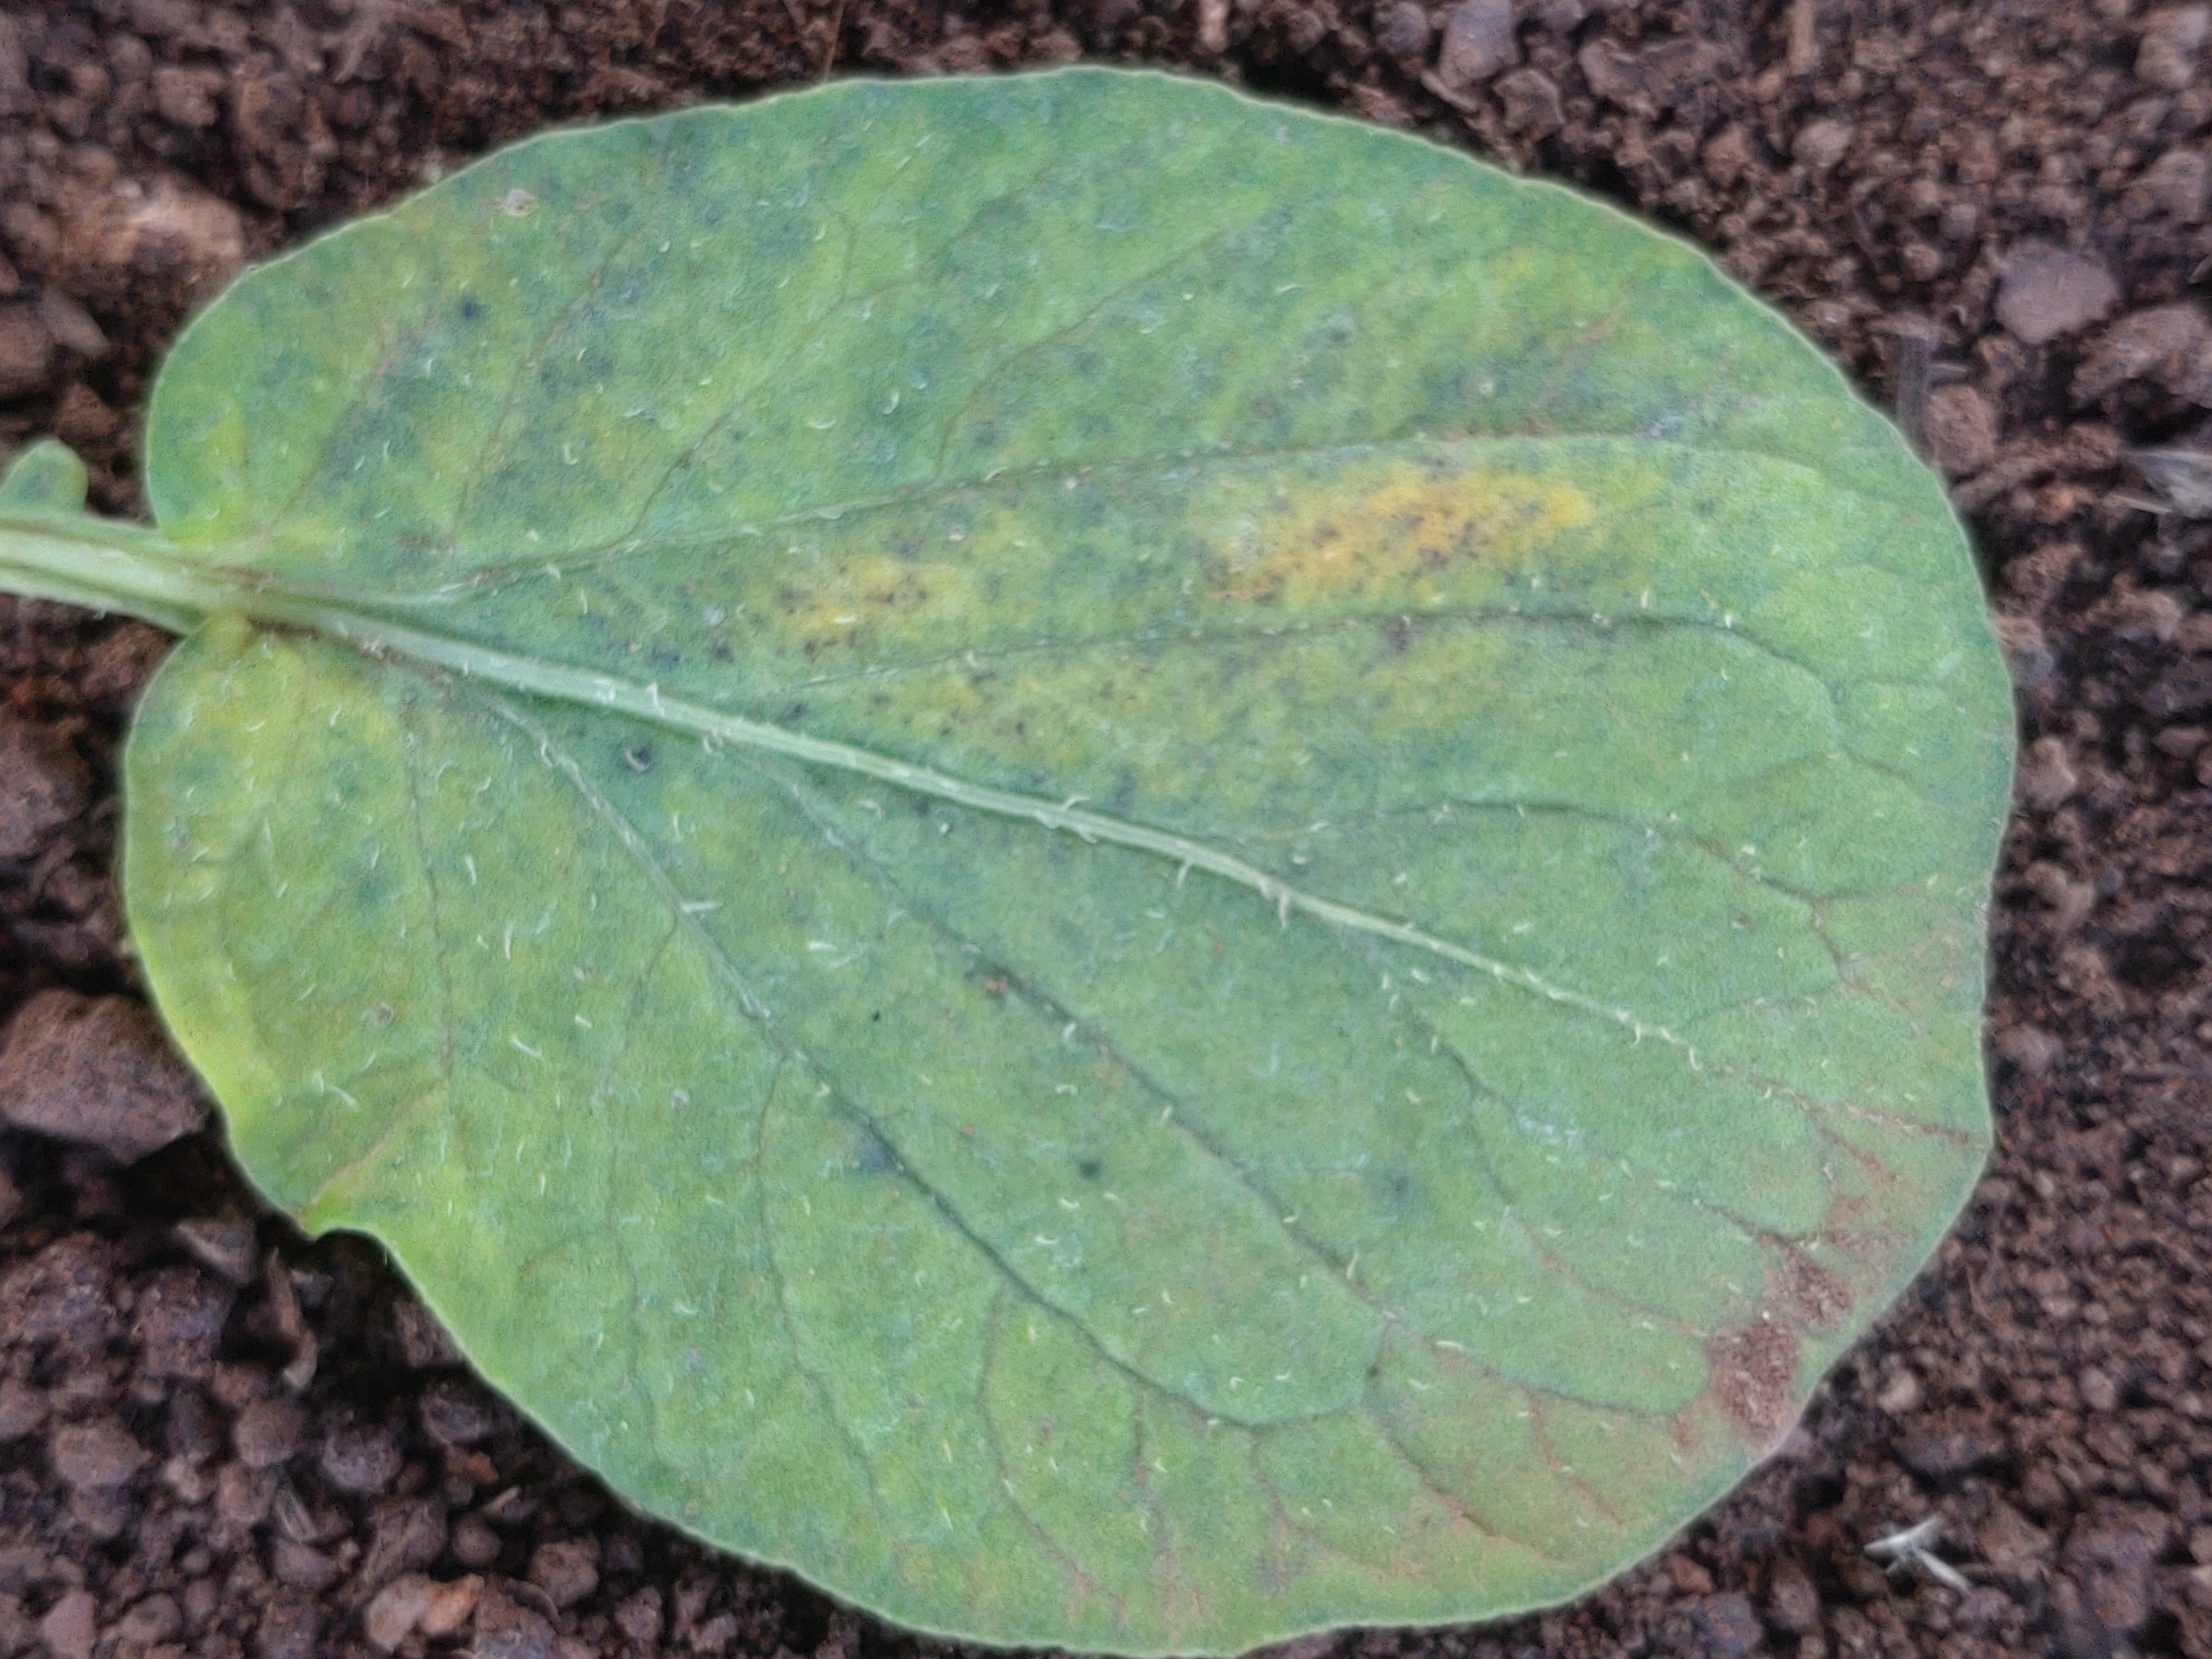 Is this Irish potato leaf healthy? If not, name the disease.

late blight
